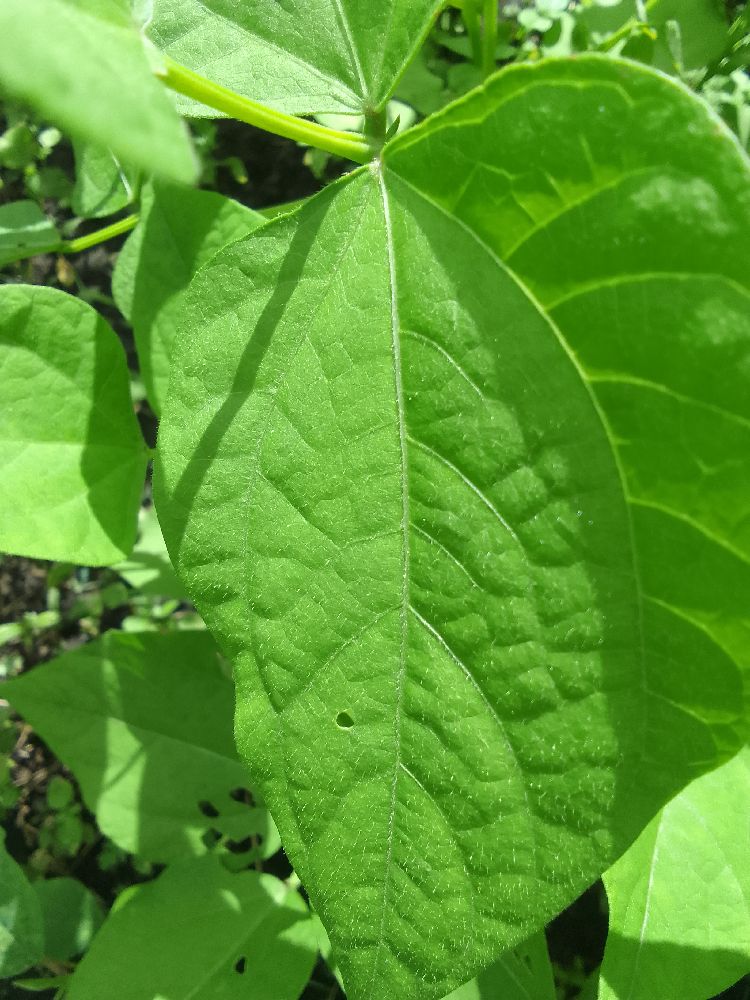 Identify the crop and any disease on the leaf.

common bean, healthy
